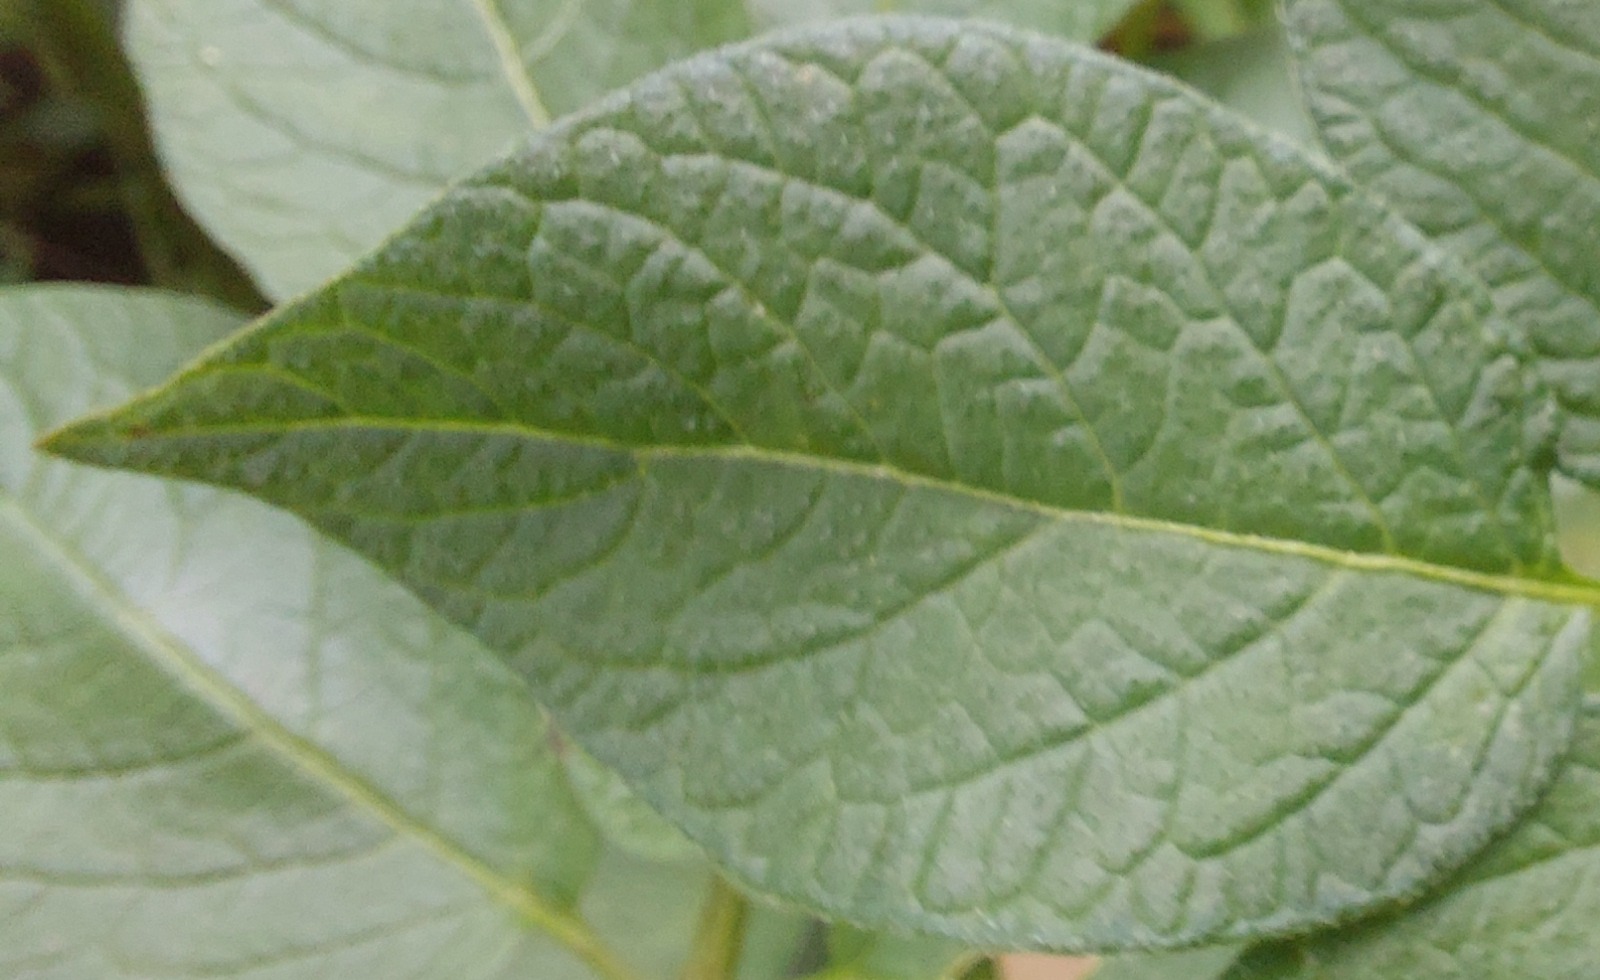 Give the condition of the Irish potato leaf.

healthy
